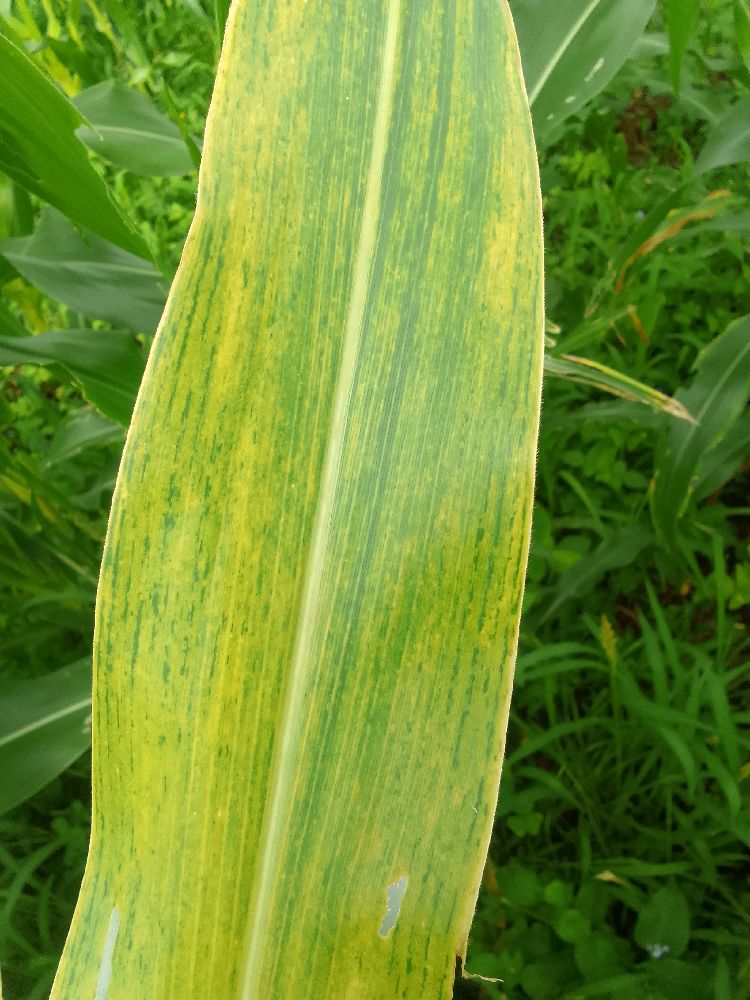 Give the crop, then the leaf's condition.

maize, maize lethal necrosis
